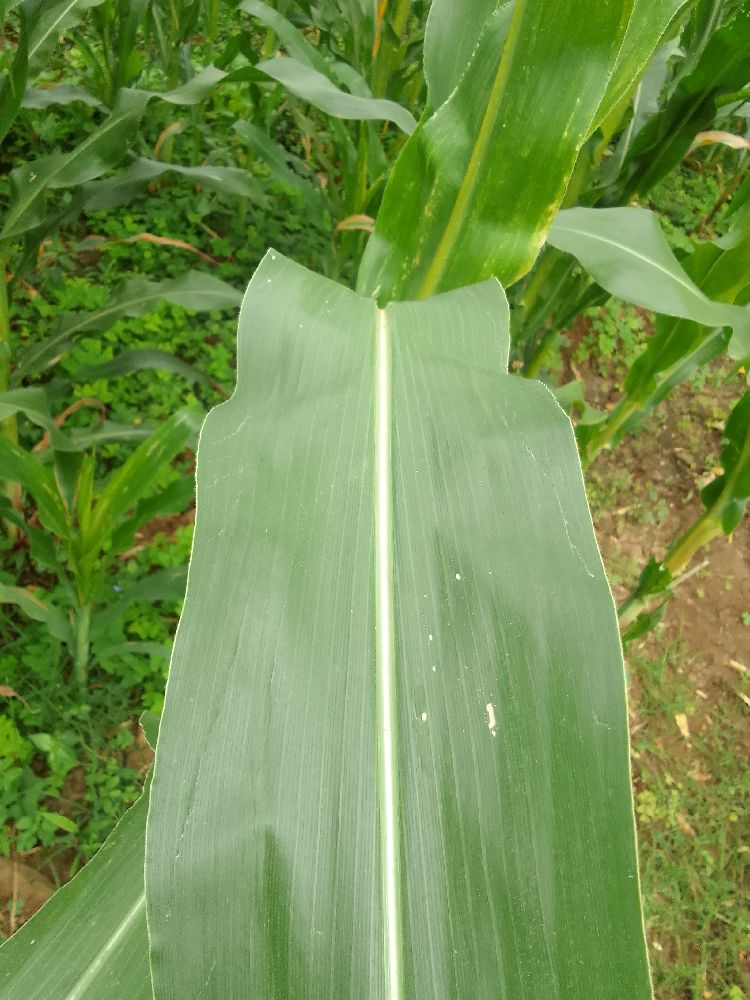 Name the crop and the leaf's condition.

maize, healthy
